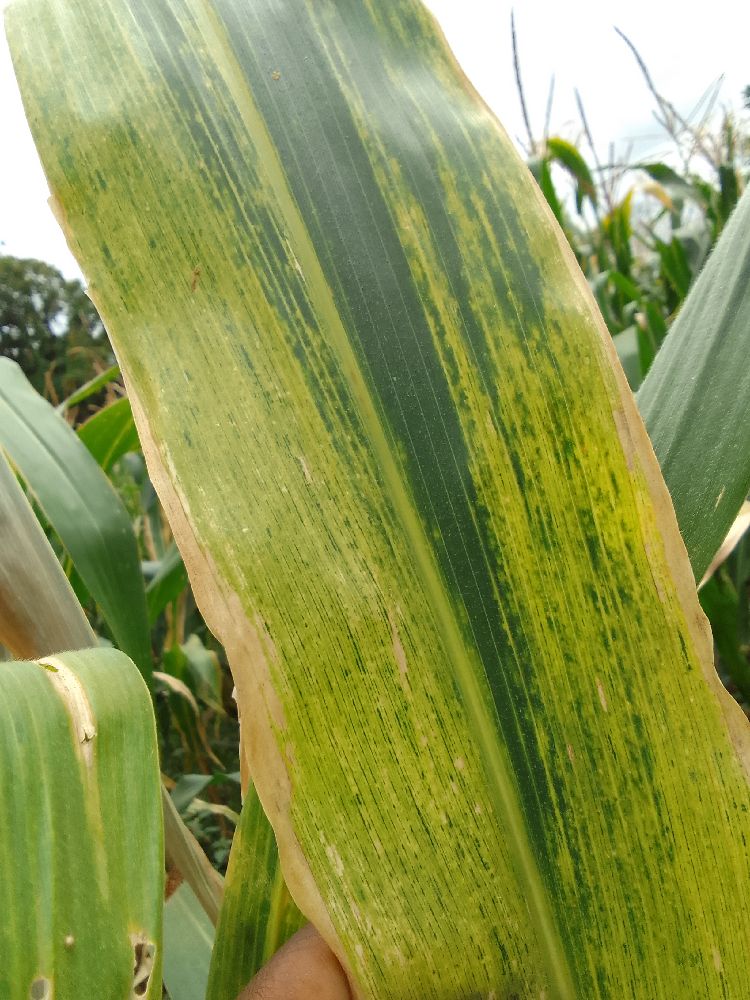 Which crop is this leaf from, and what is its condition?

maize, maize lethal necrosis
